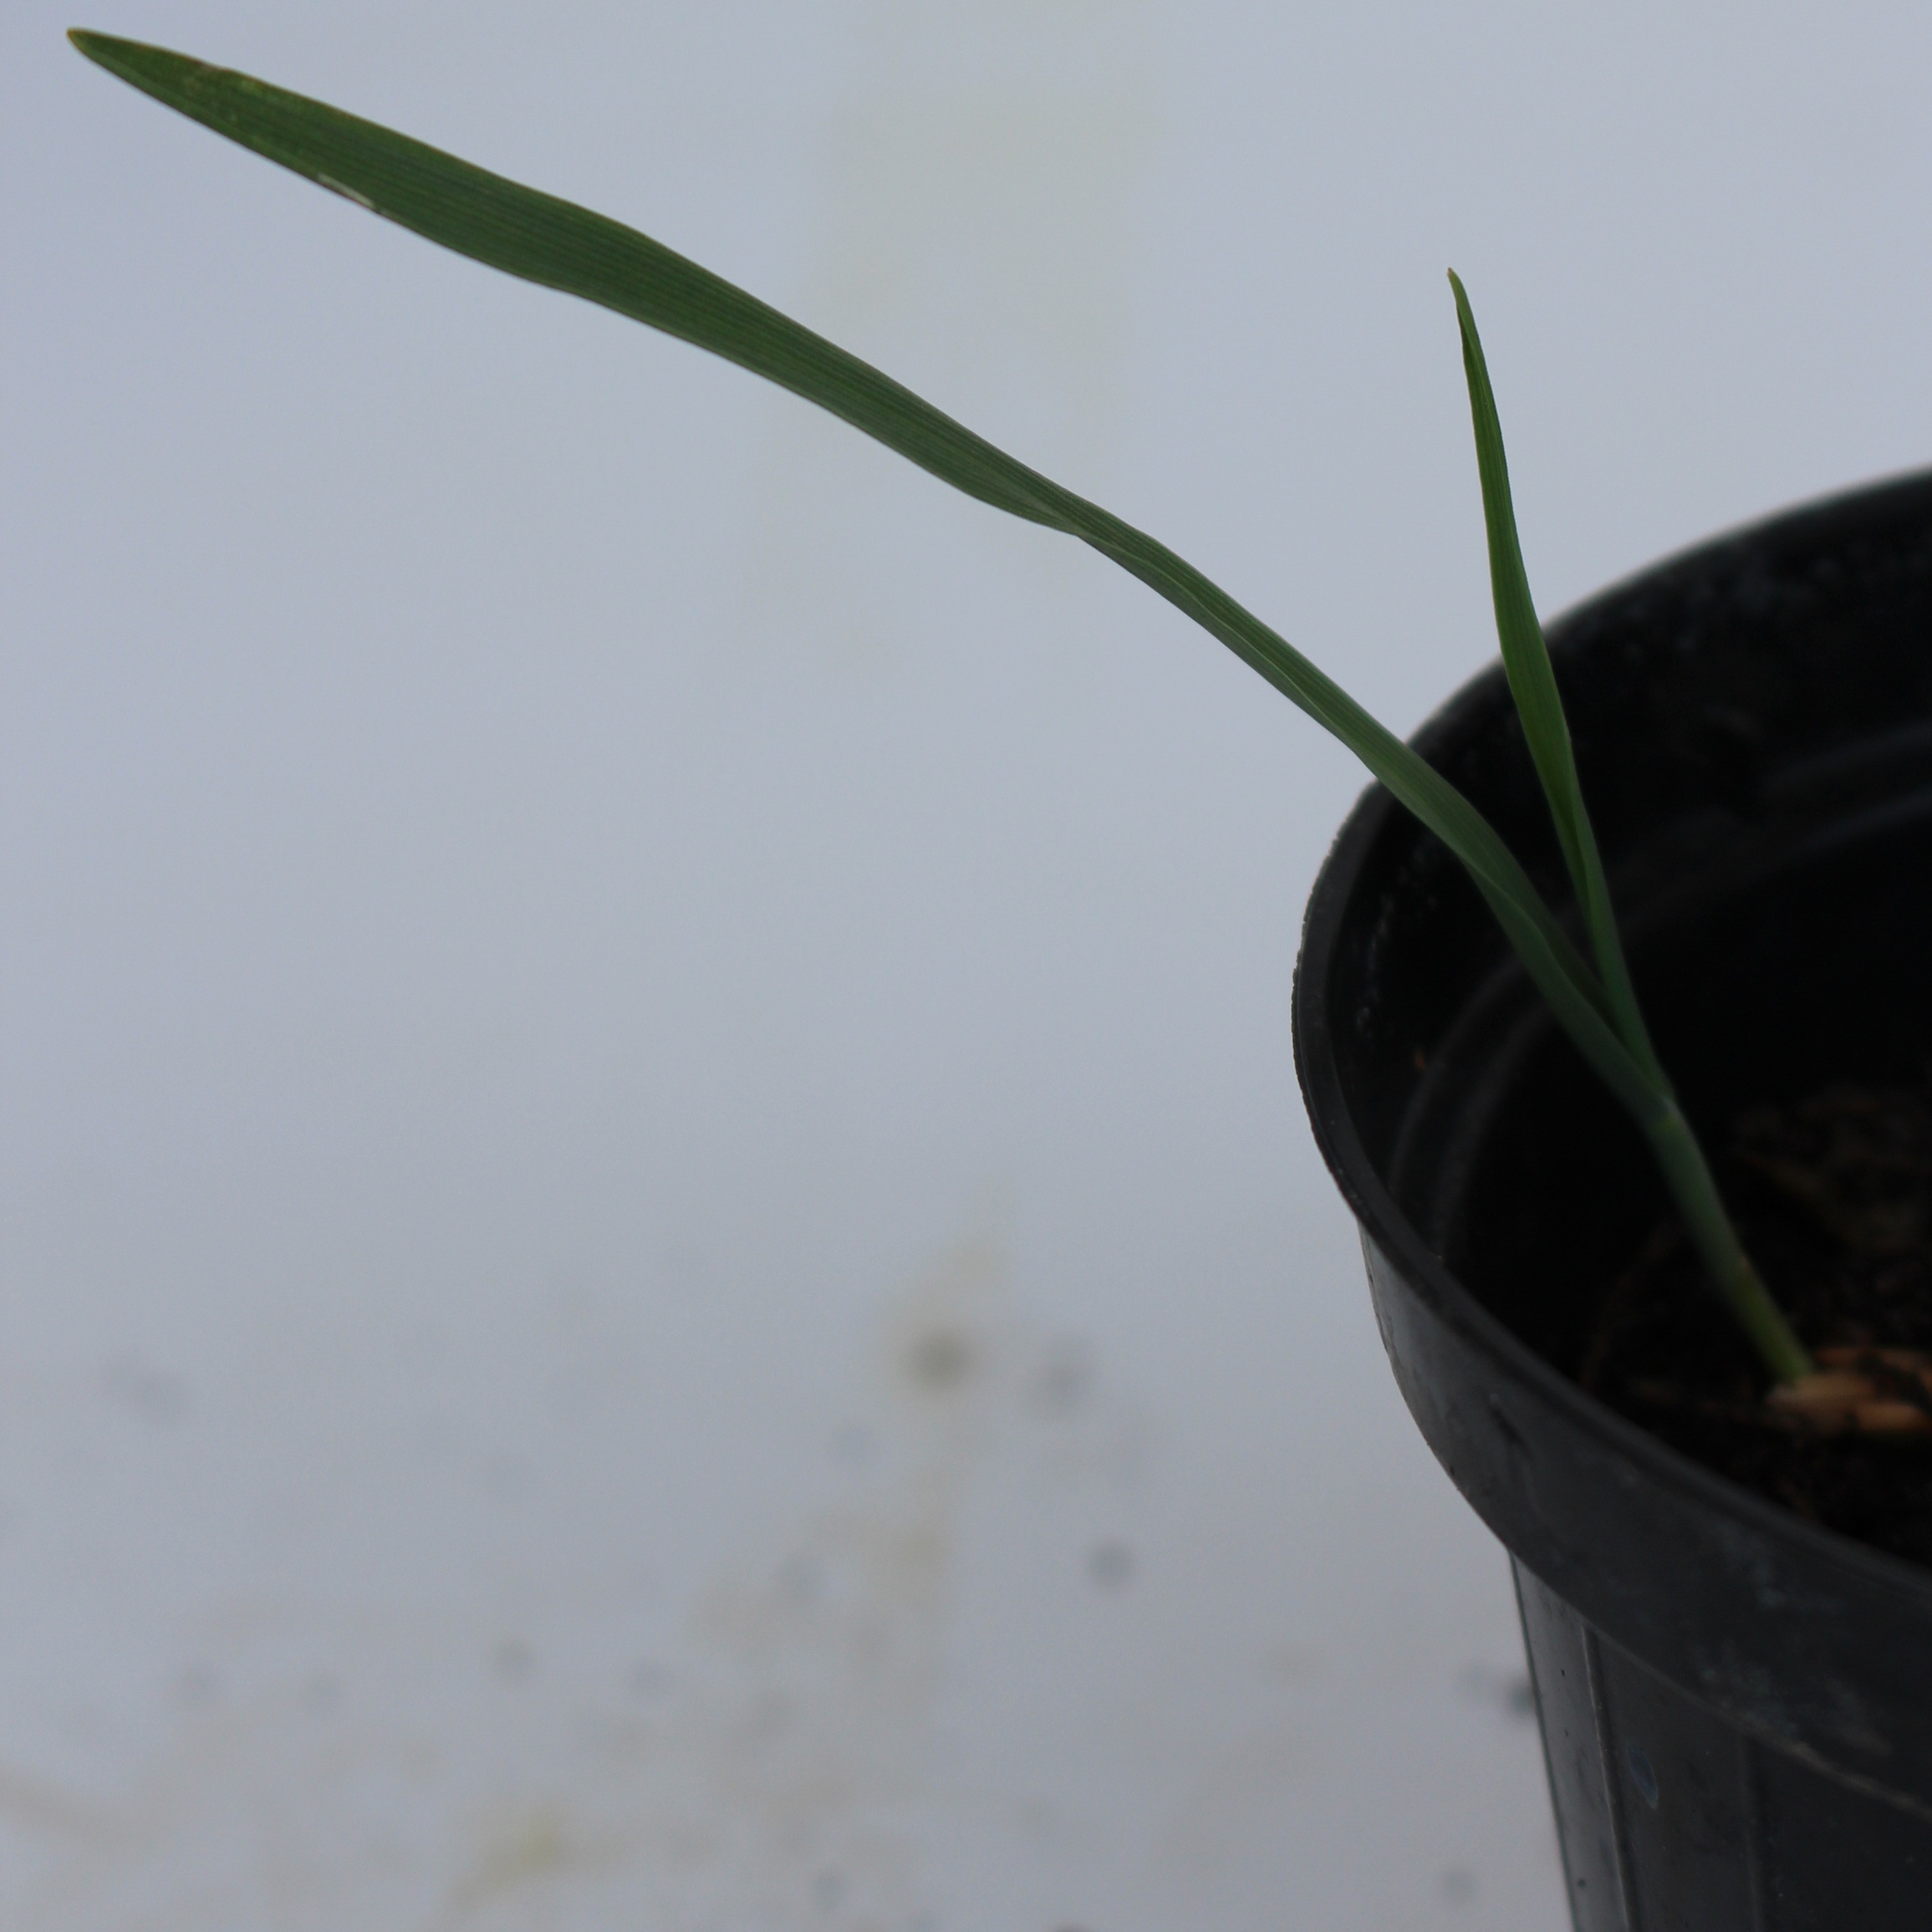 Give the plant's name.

Avena sterilis
